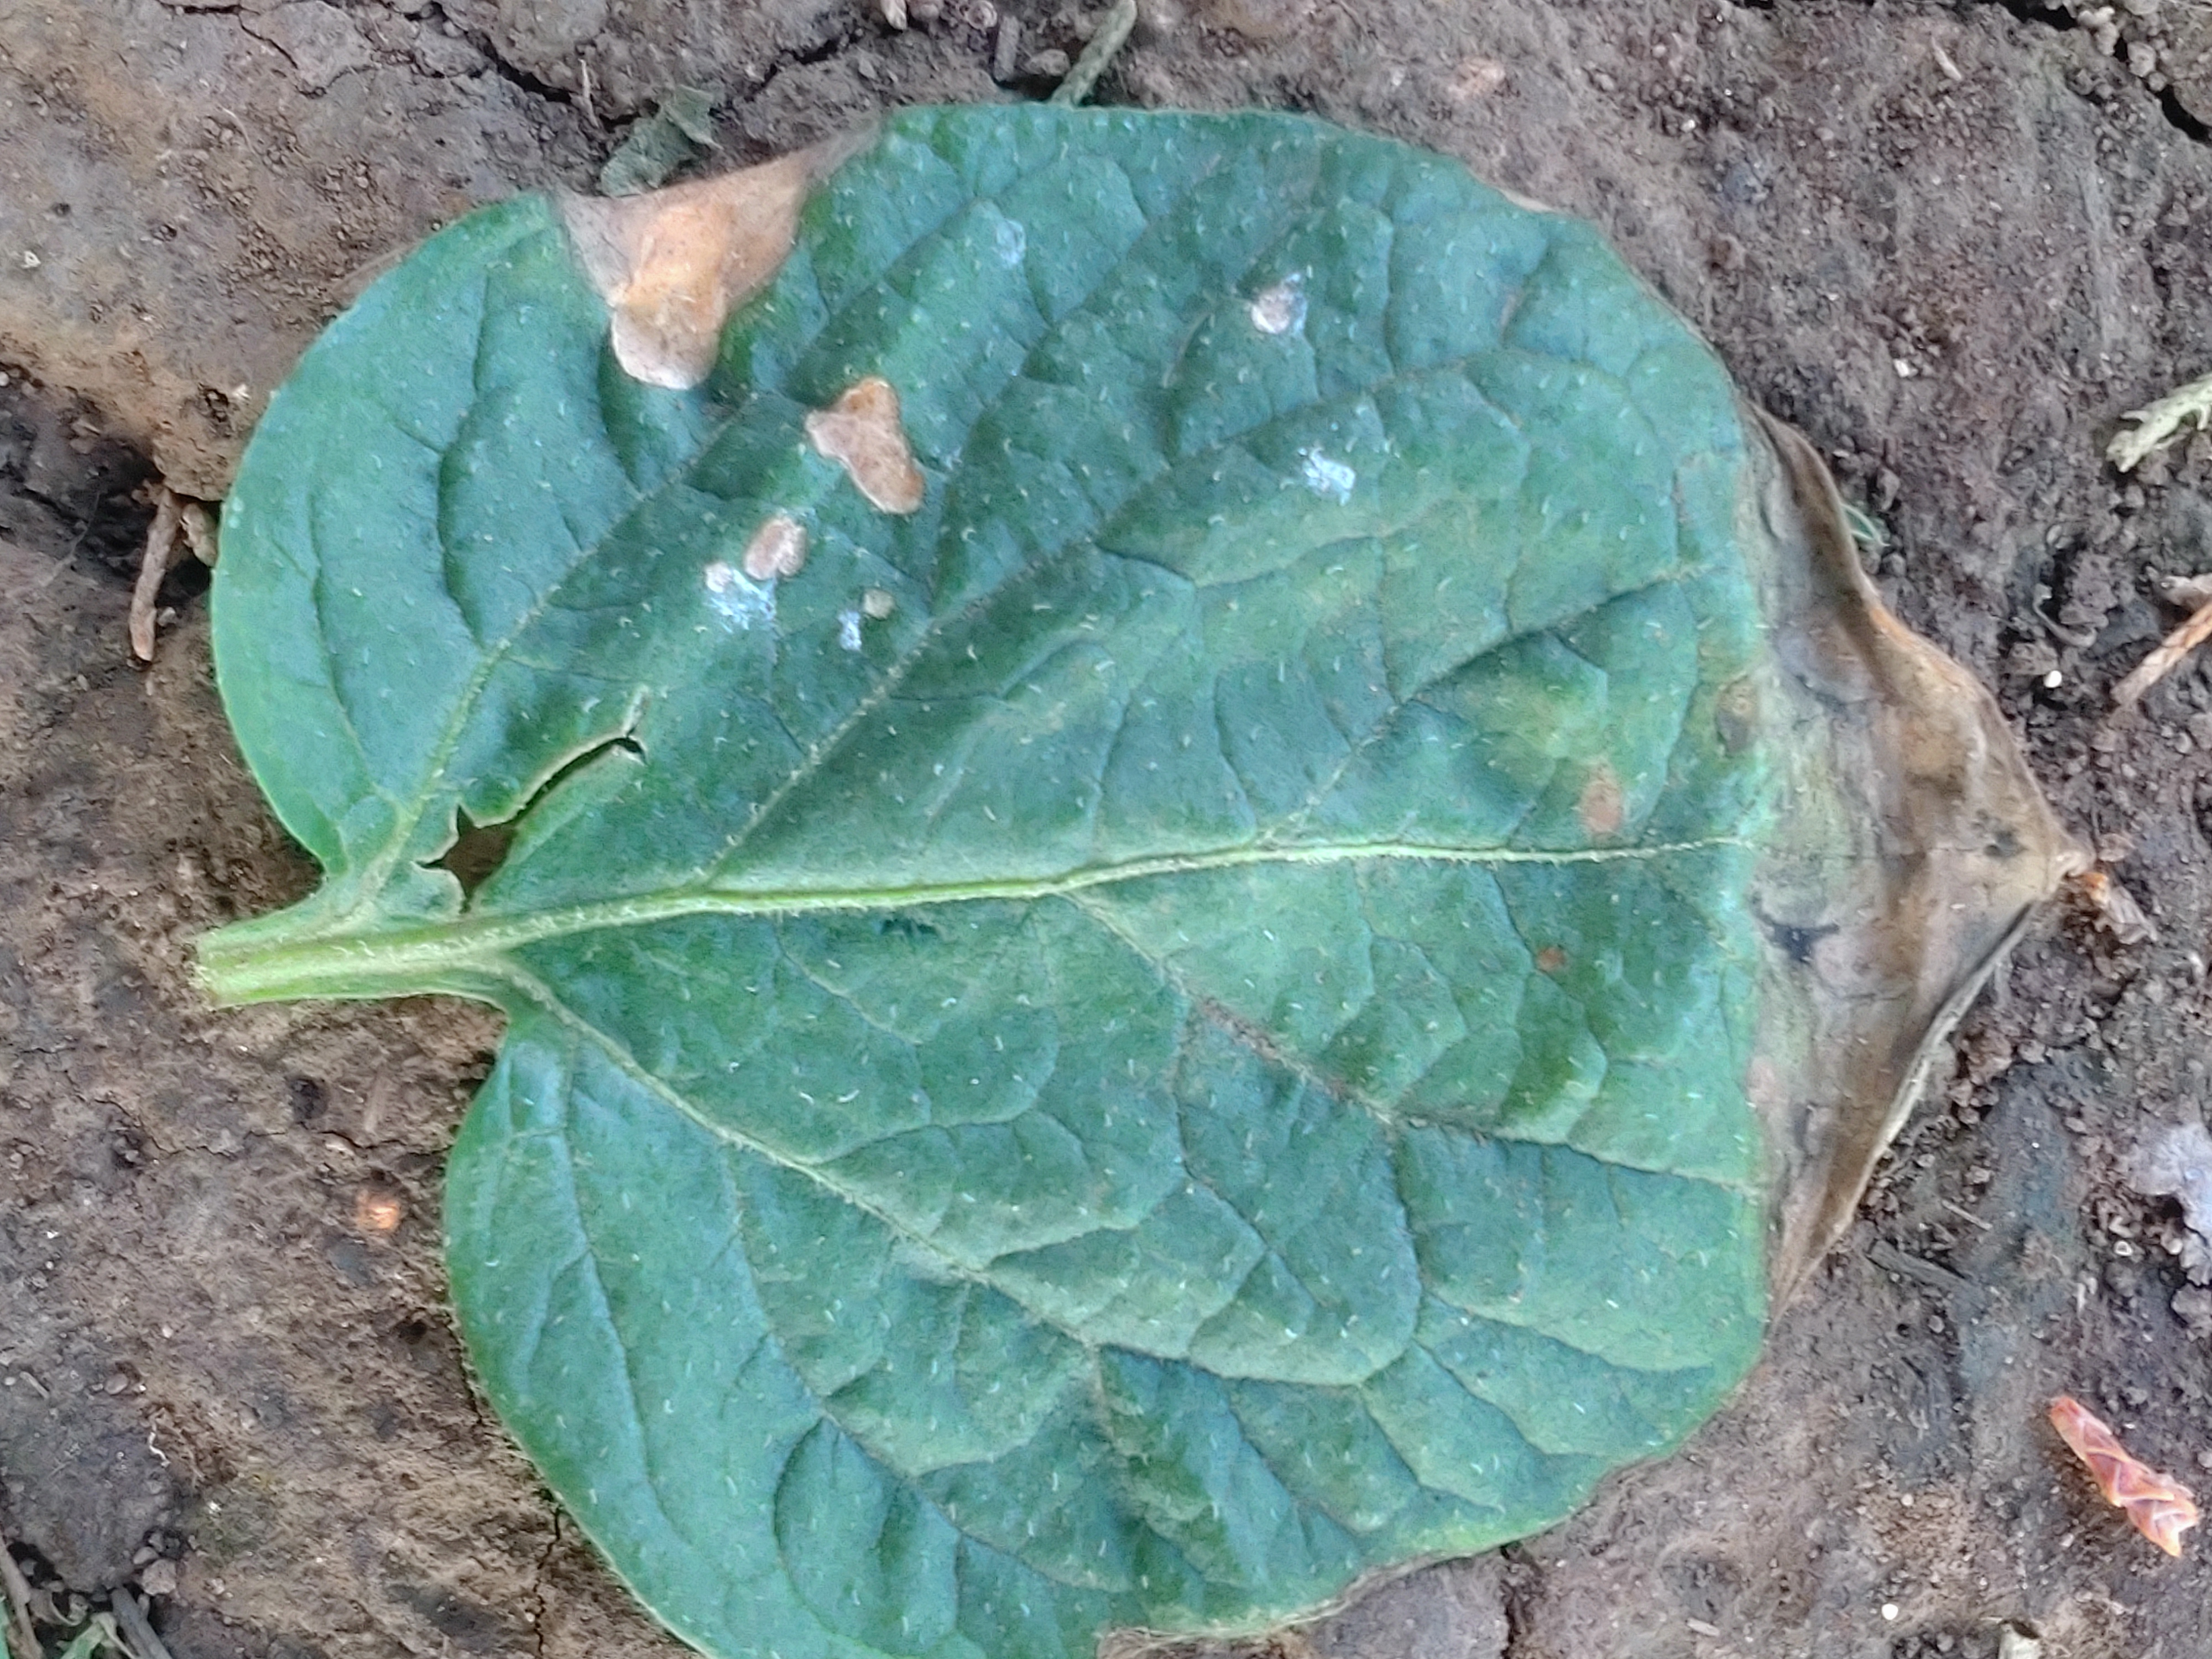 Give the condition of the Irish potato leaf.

early blight
